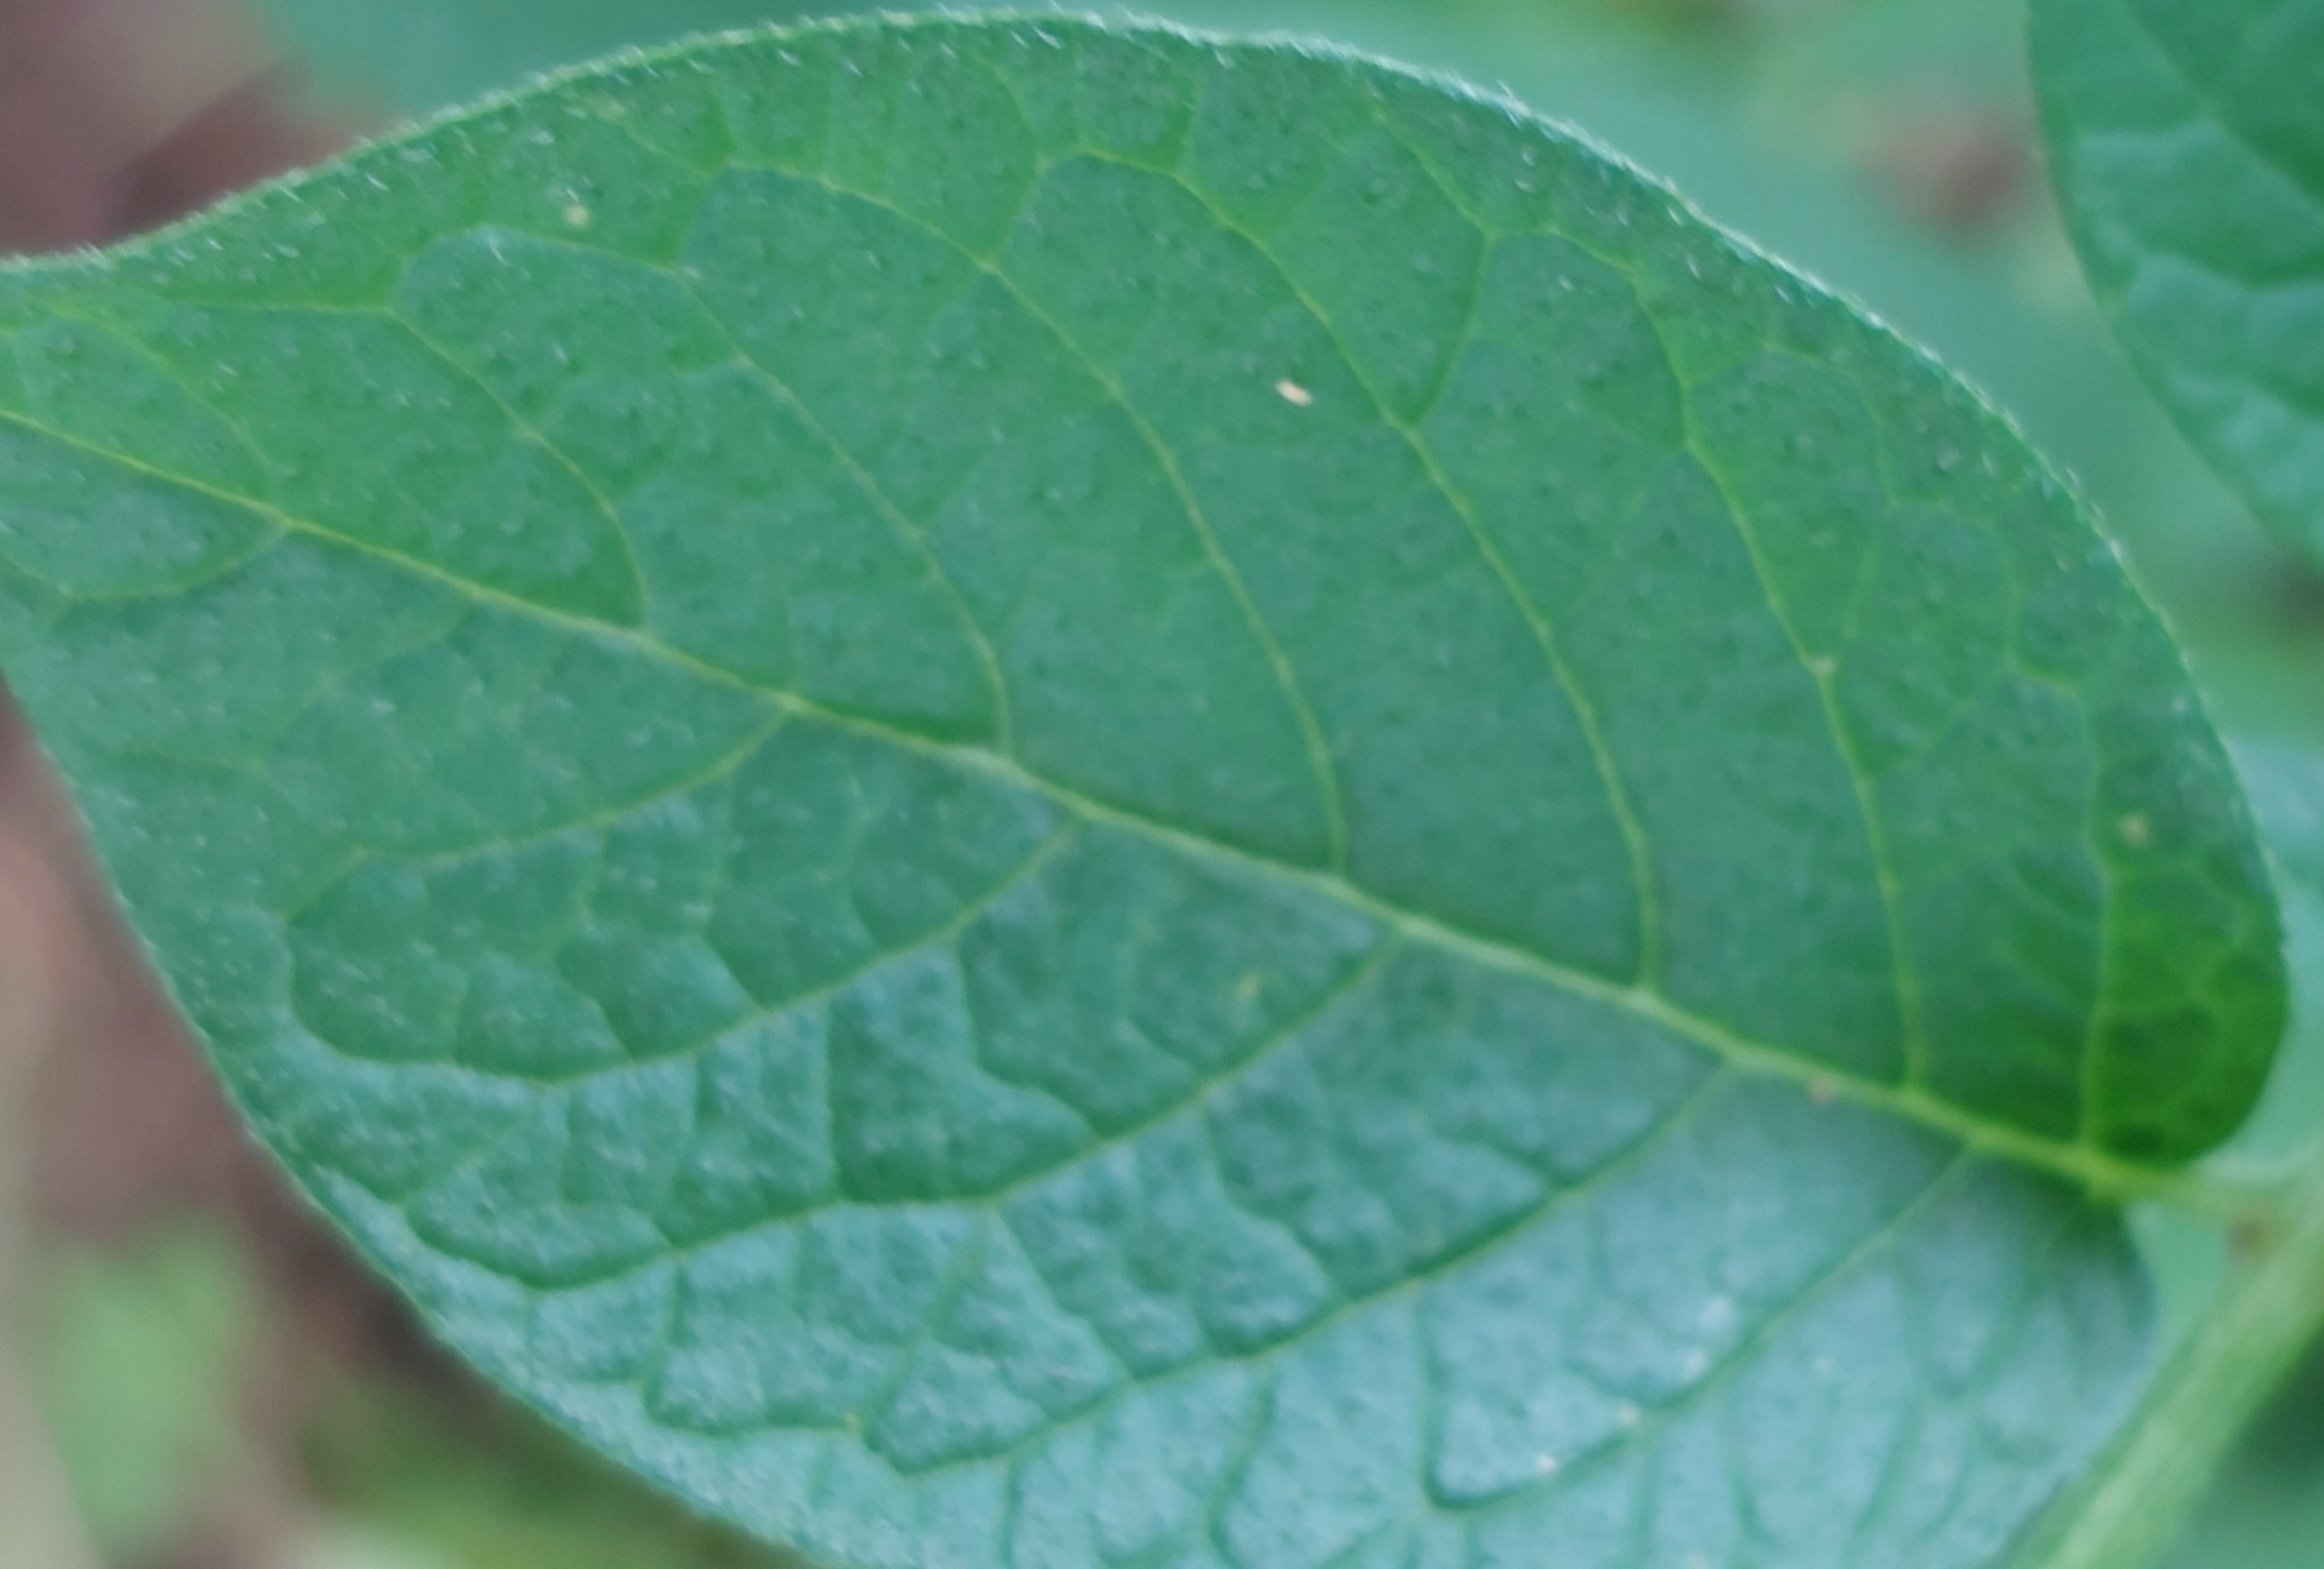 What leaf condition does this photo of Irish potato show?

healthy
